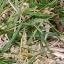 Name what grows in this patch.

grass
